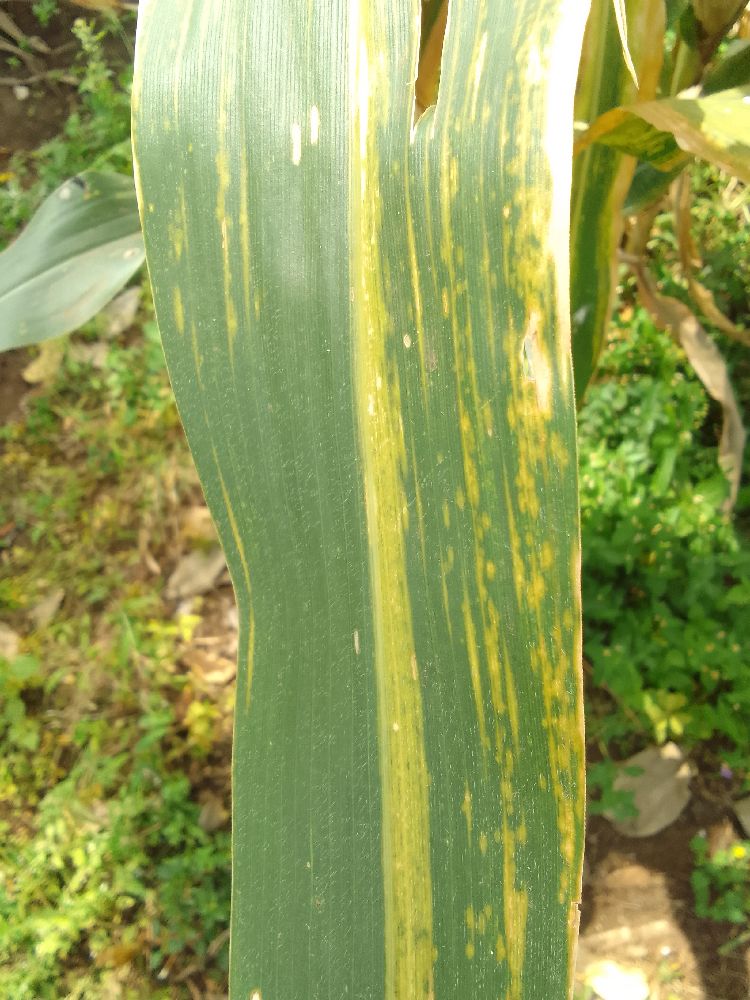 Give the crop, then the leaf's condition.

maize, maize lethal necrosis
